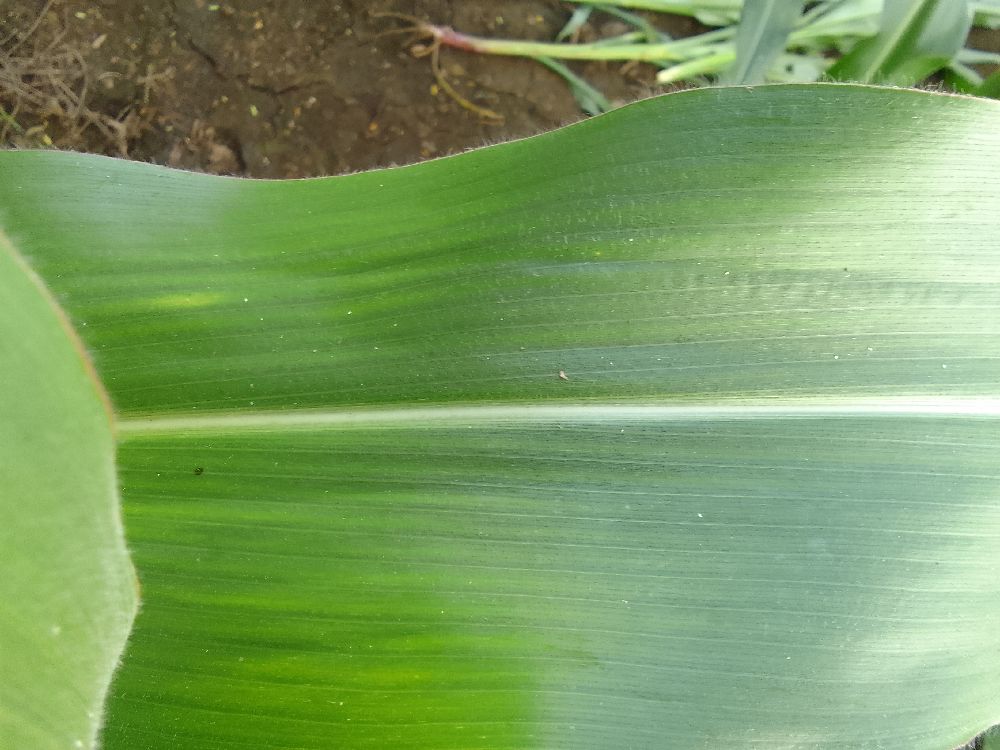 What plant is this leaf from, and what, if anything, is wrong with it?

maize, healthy
